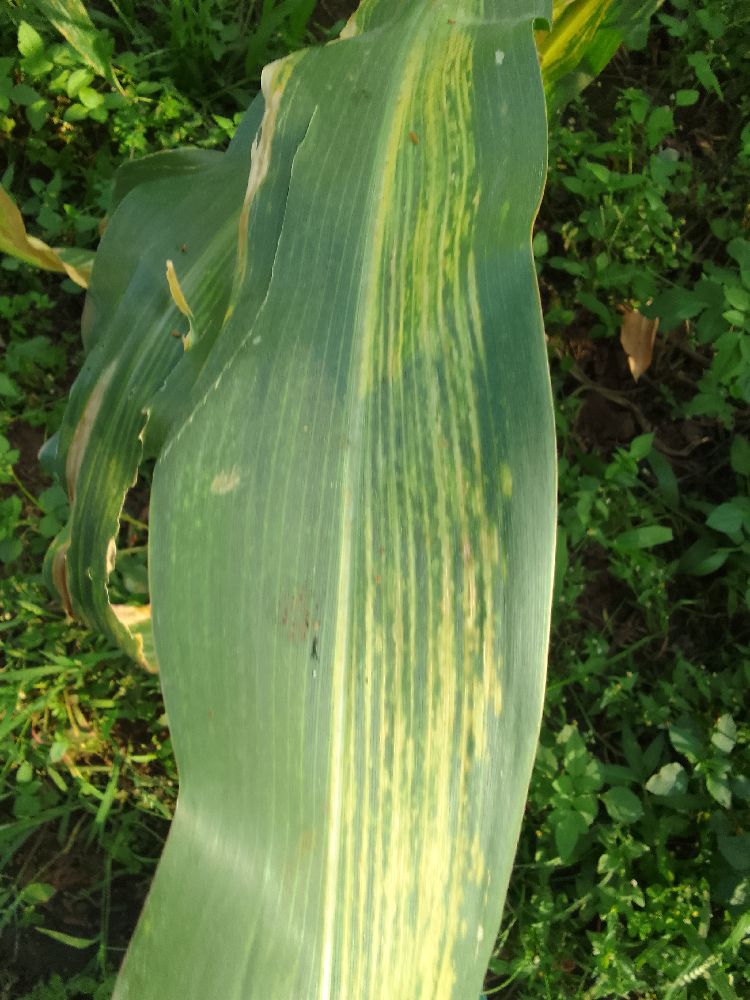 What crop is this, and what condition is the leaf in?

maize, maize lethal necrosis
